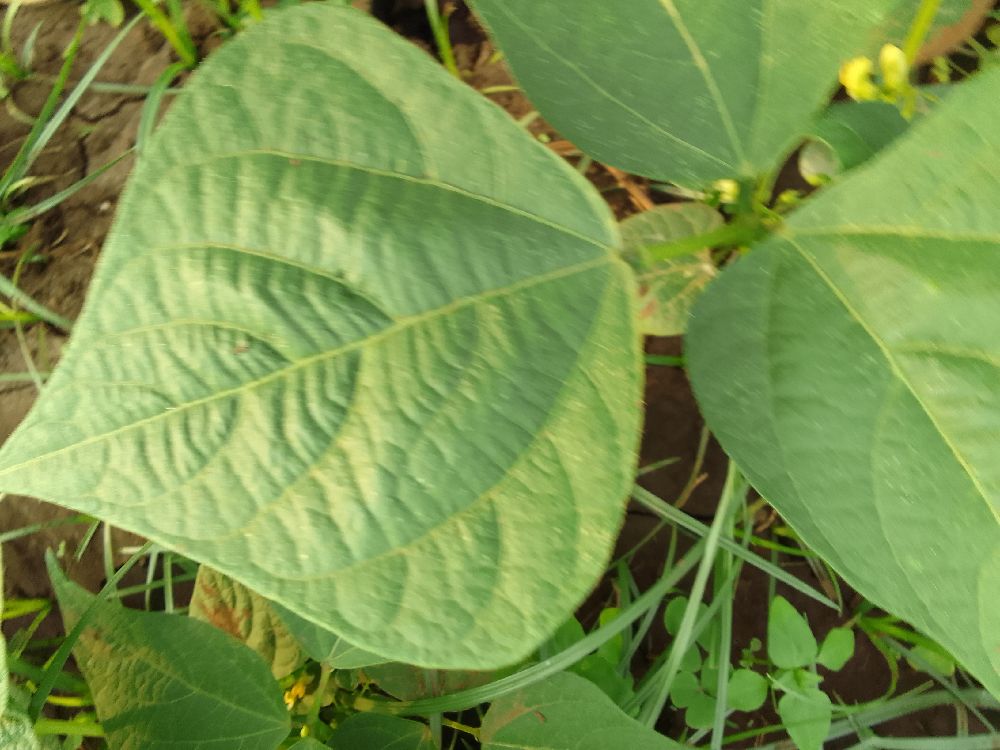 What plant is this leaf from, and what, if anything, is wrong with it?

maize, healthy
